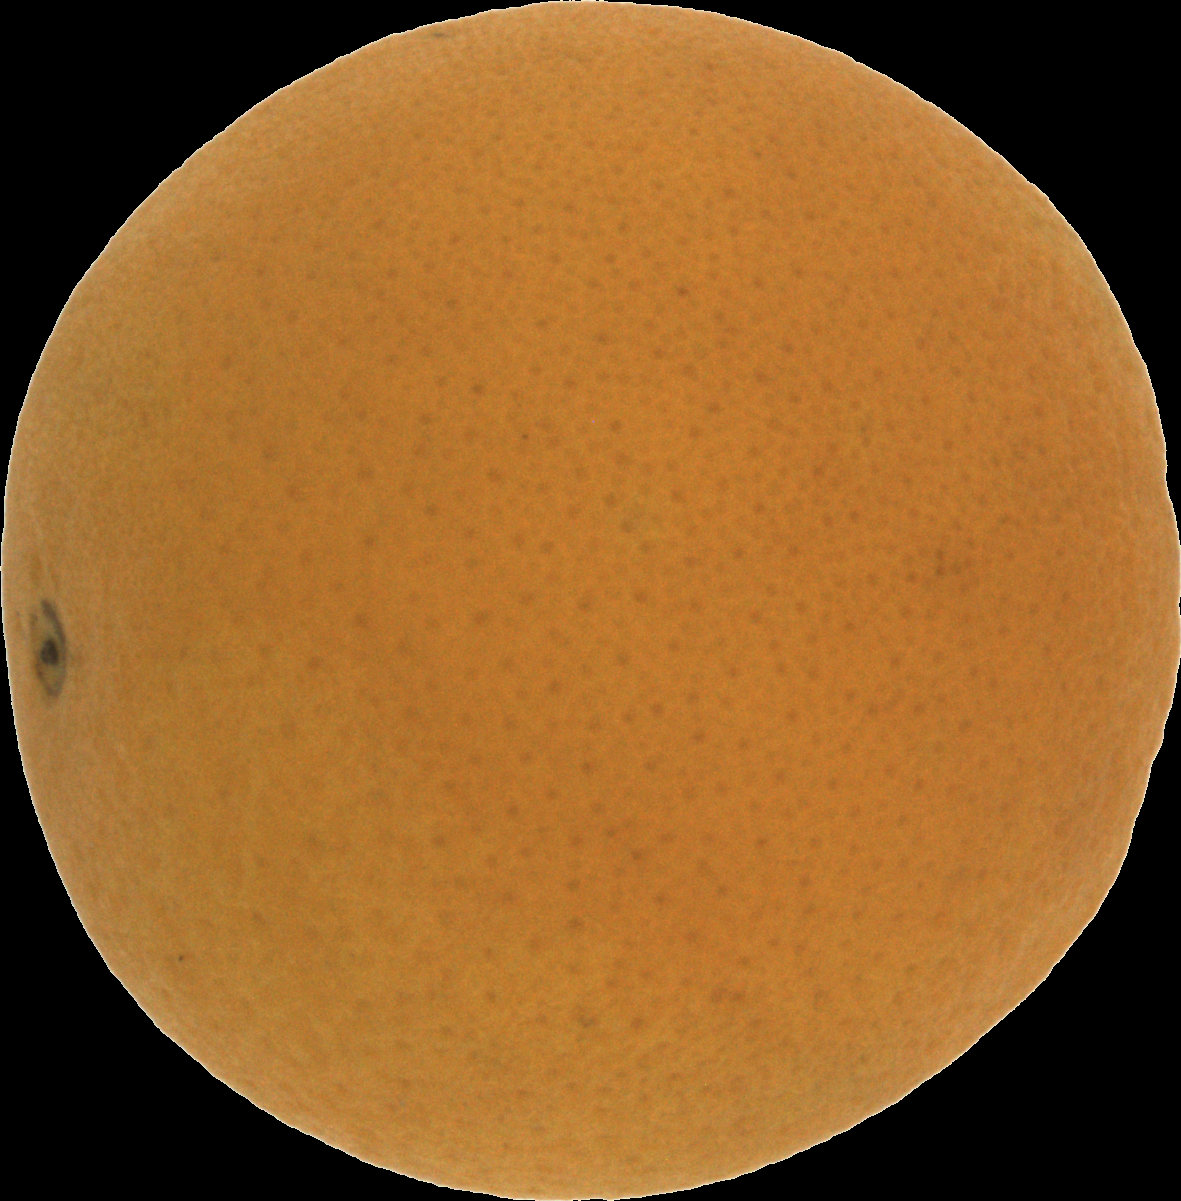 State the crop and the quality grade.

orange, good
